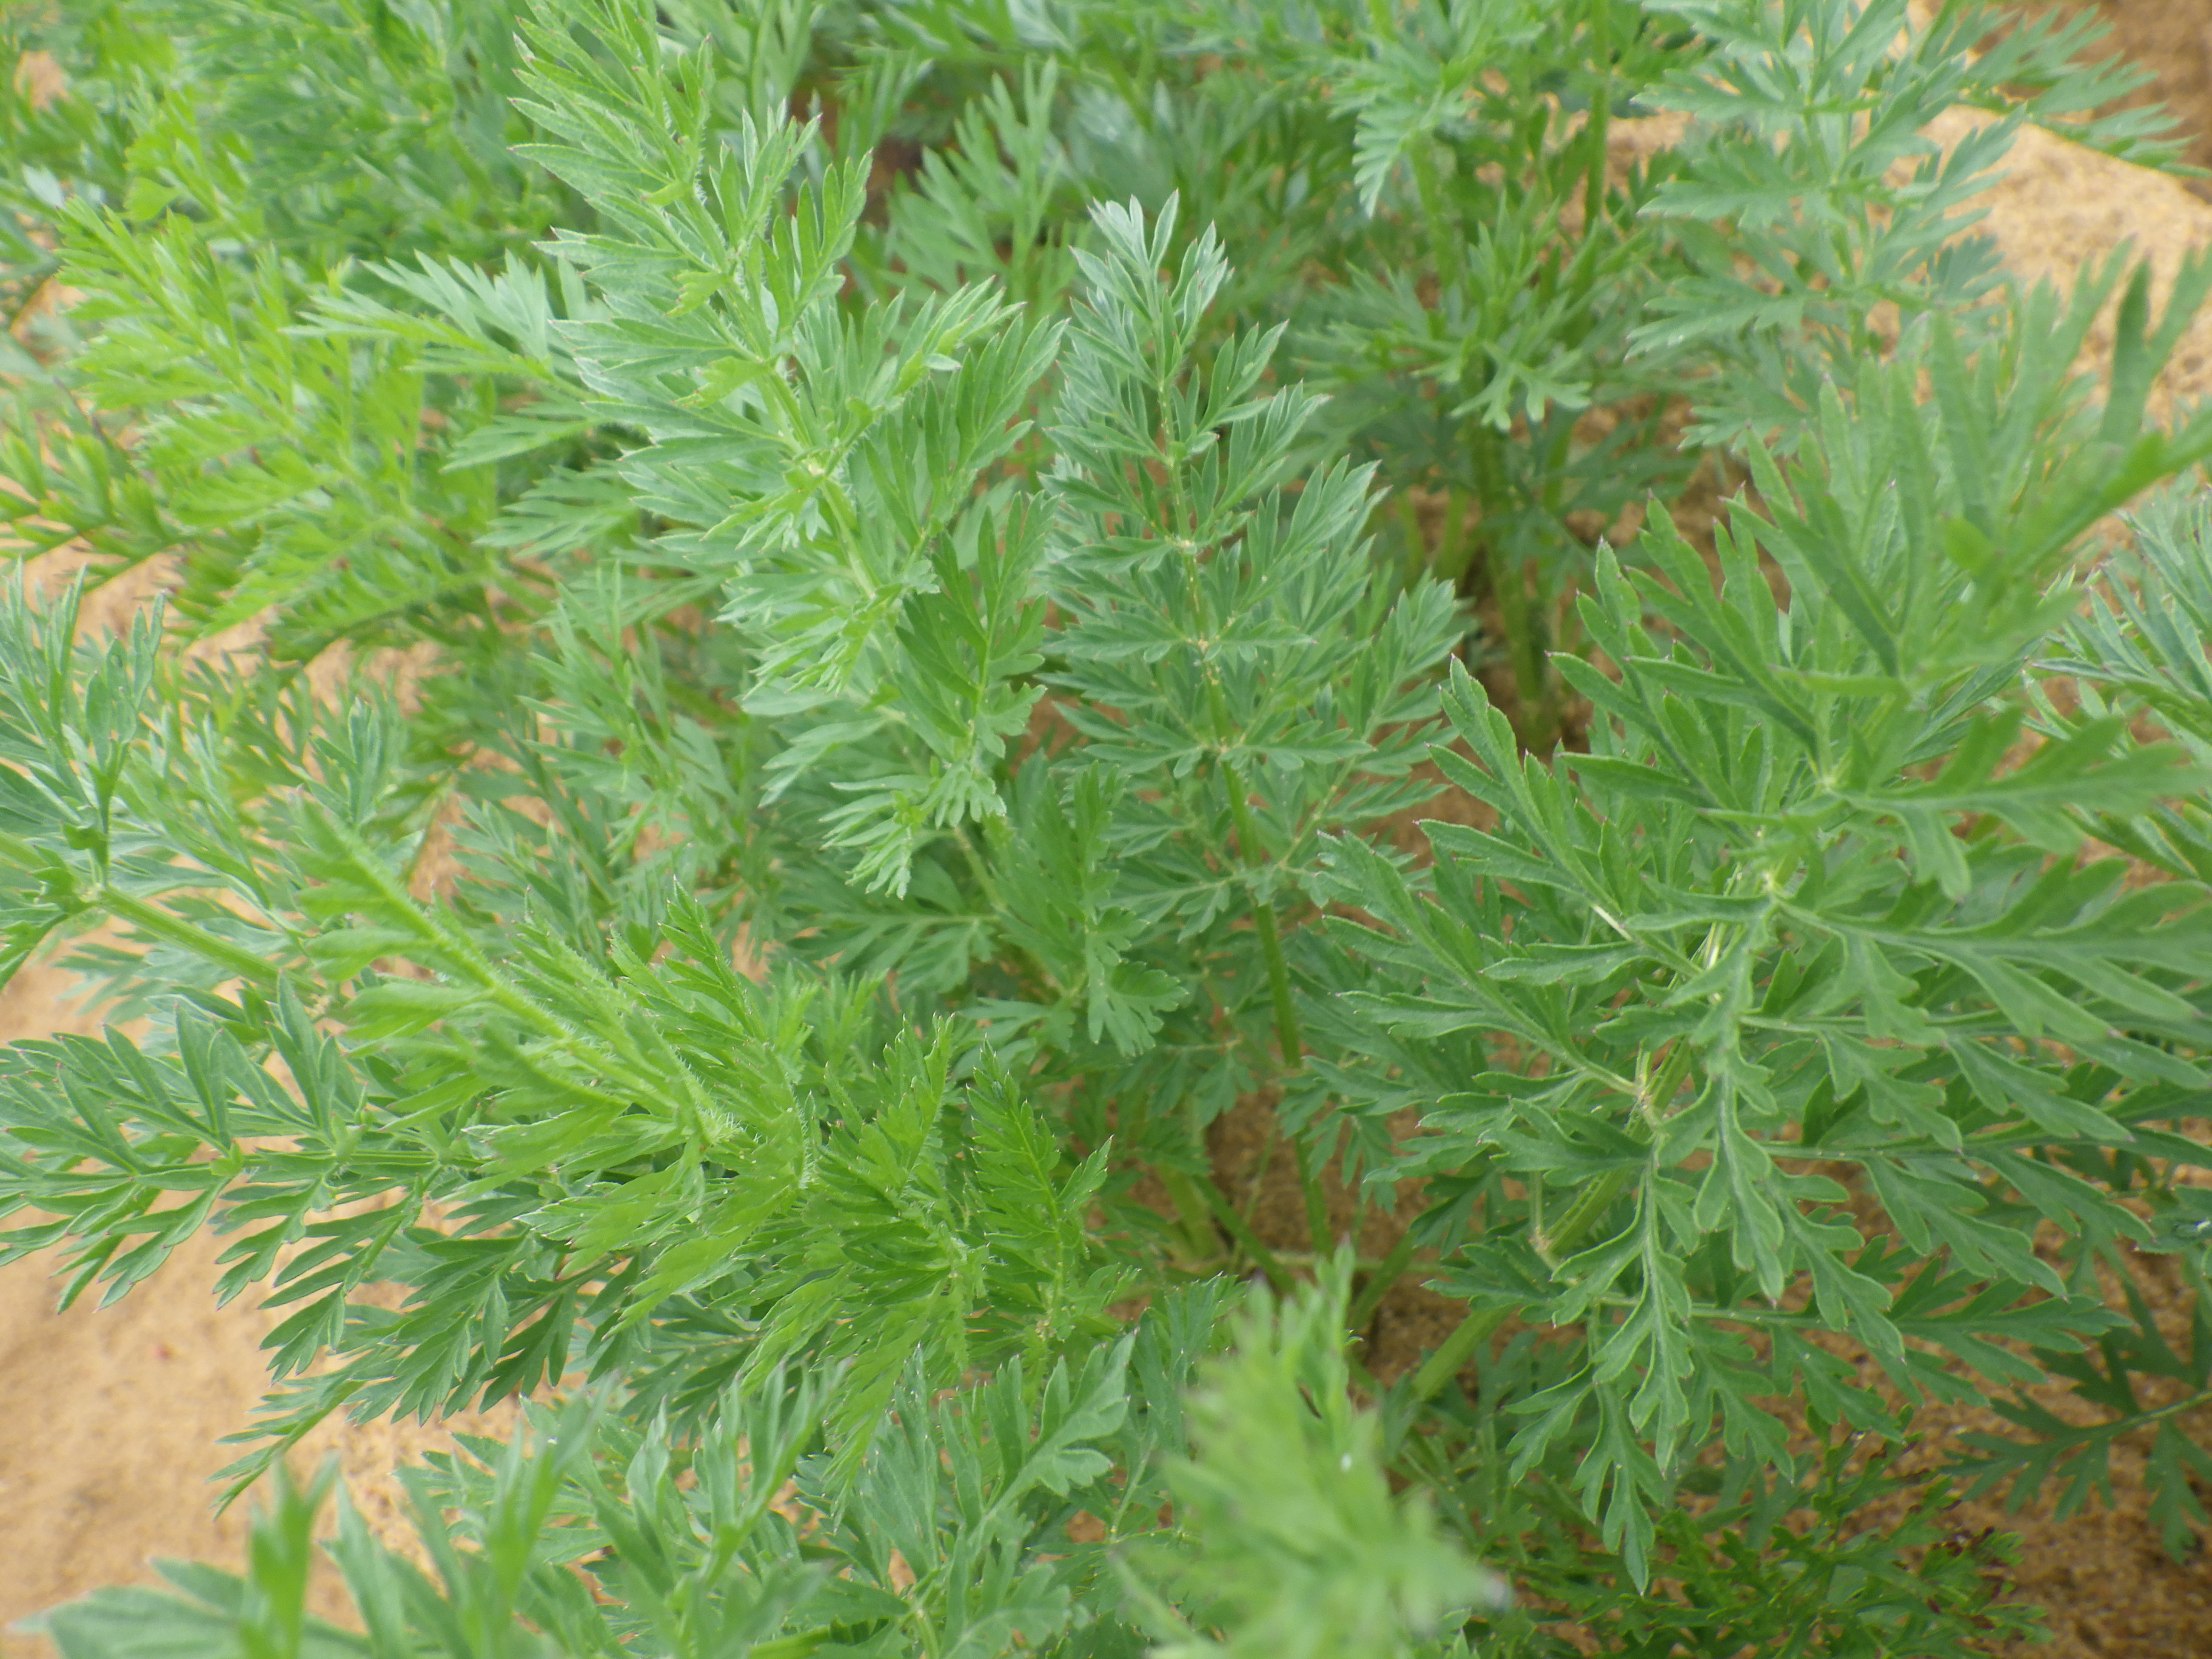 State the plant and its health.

carrot, healthy
